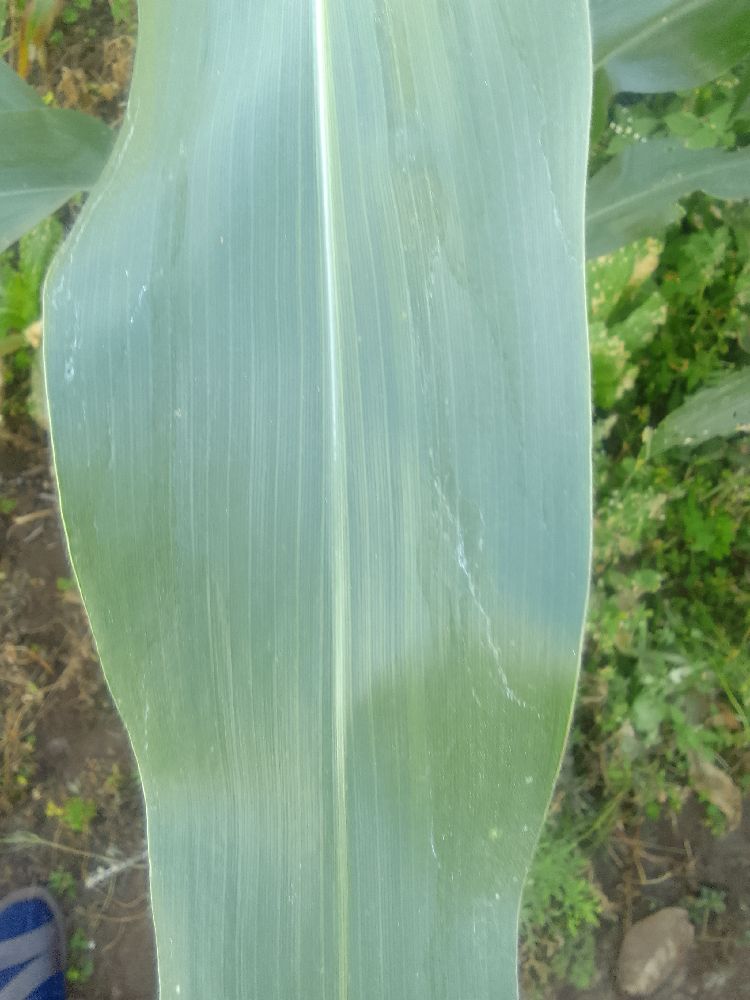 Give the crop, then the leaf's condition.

maize, healthy
